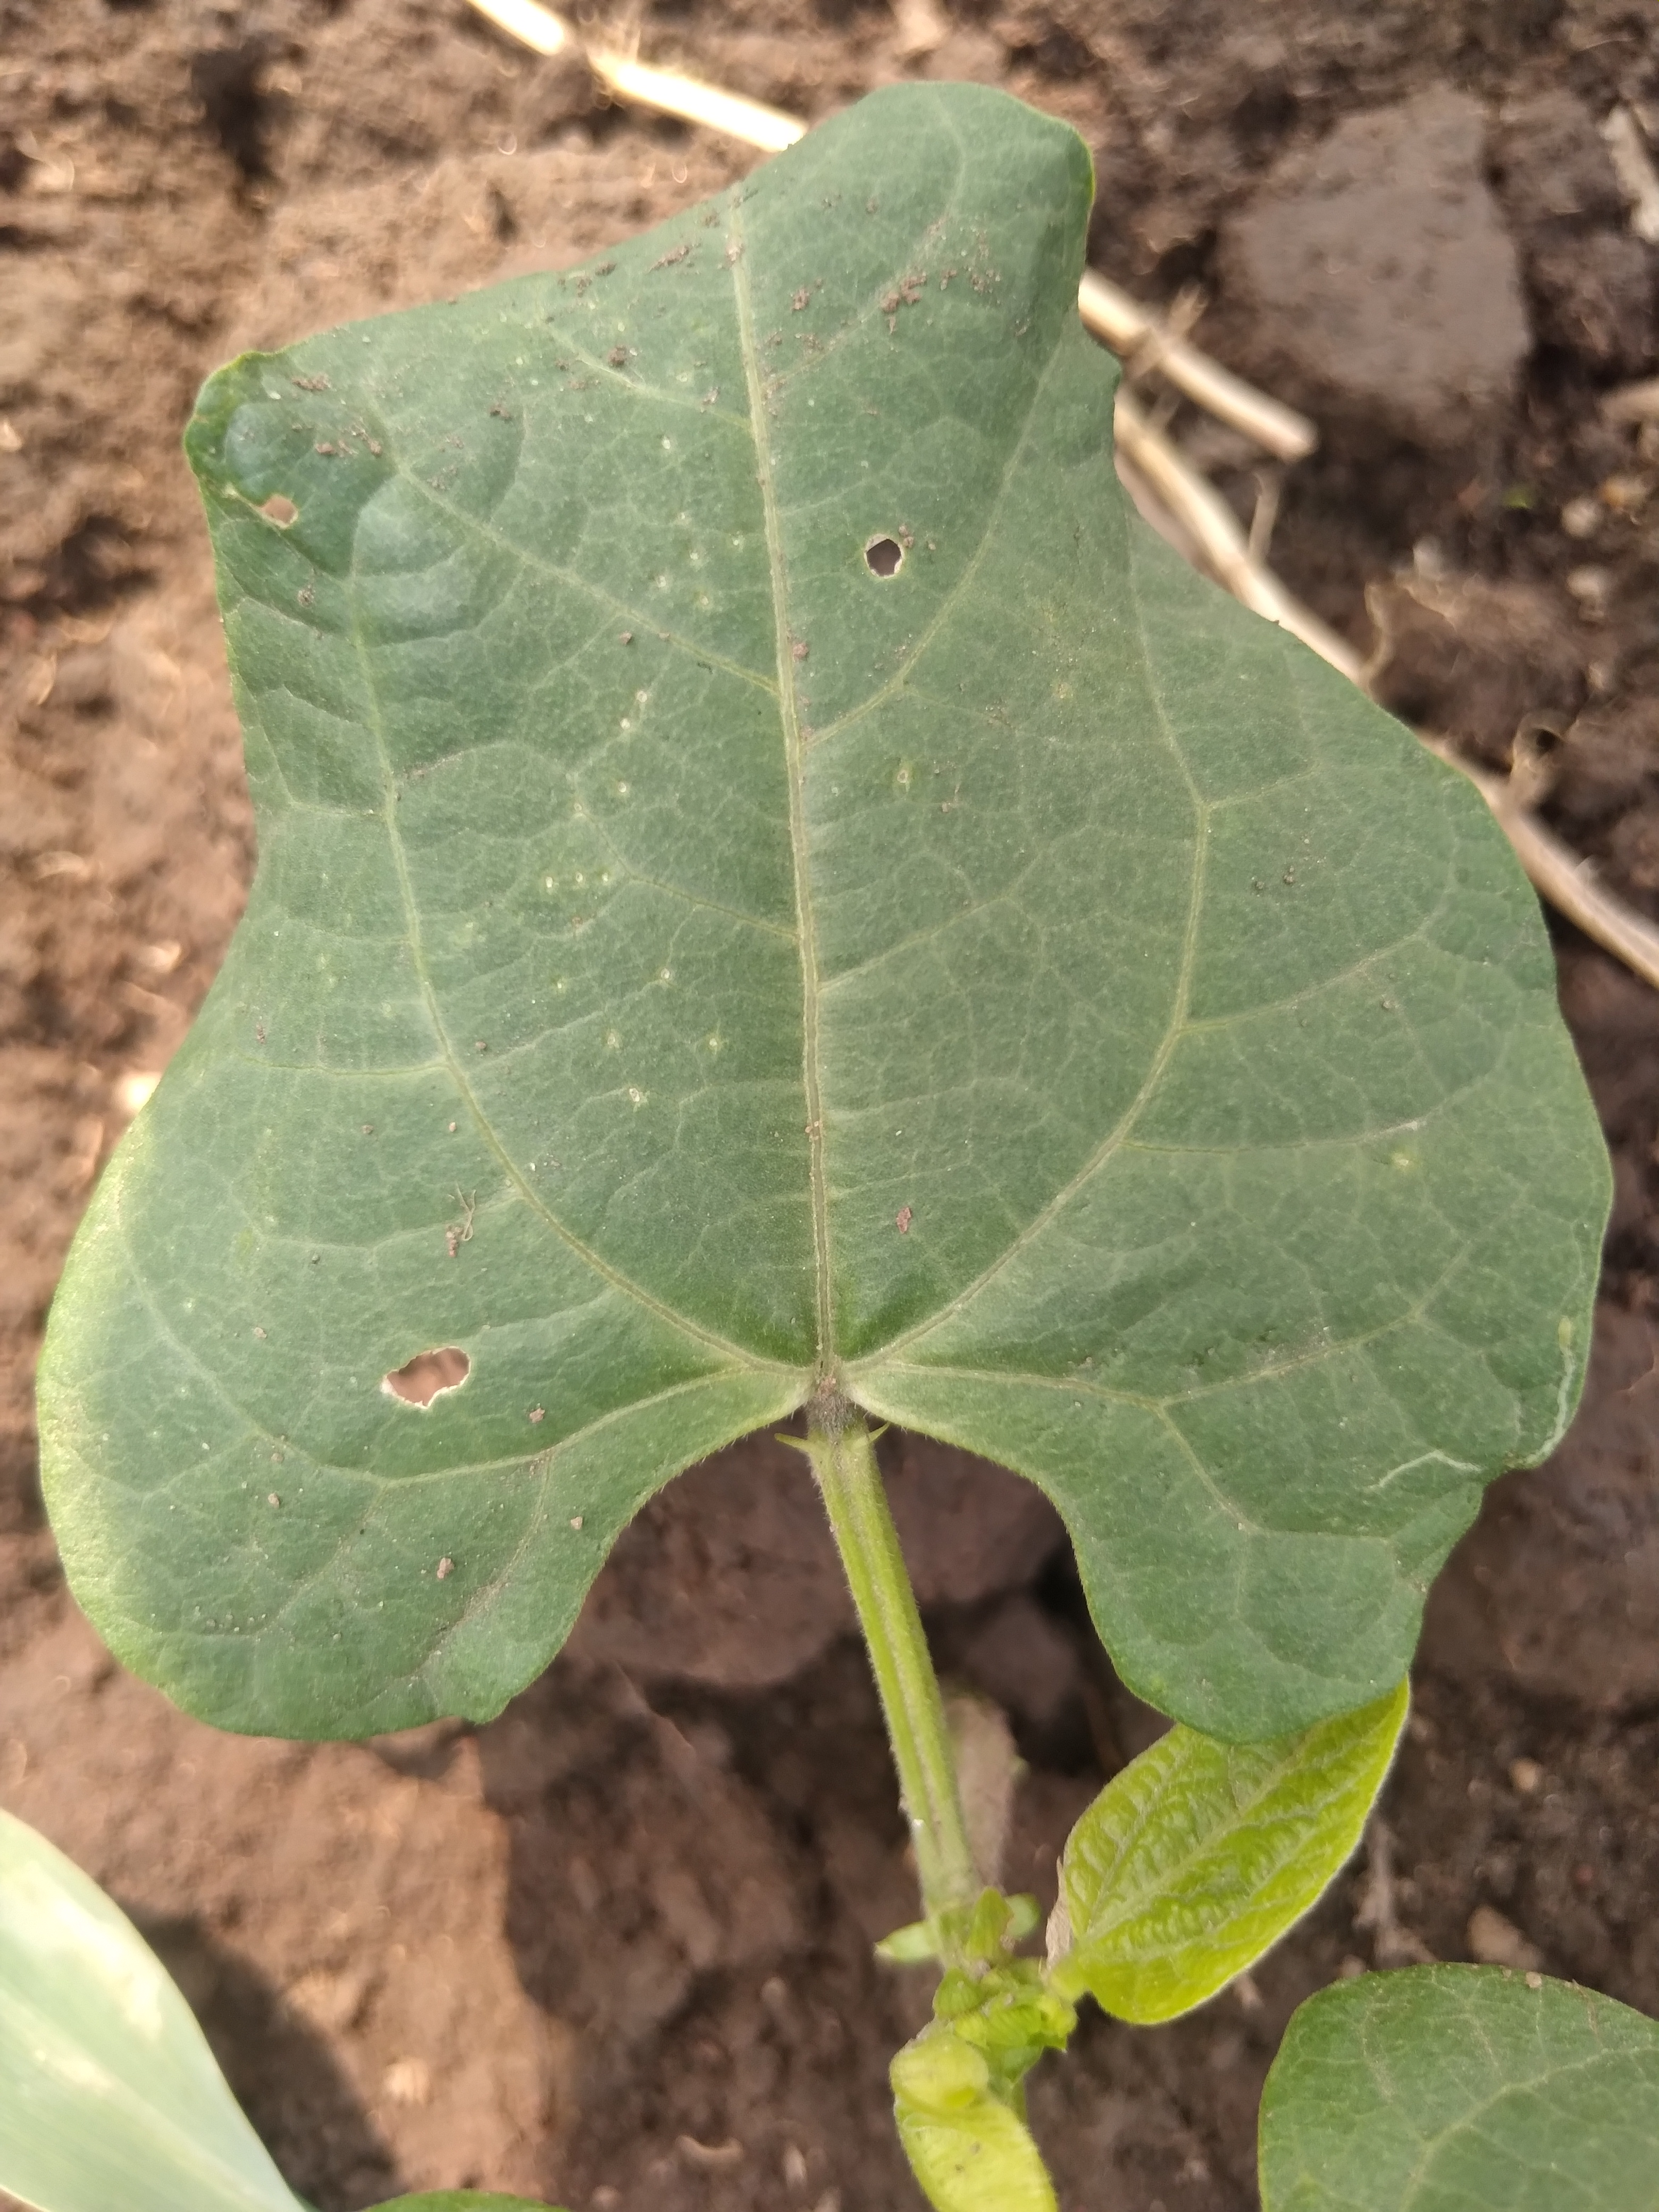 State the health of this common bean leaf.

healthy
